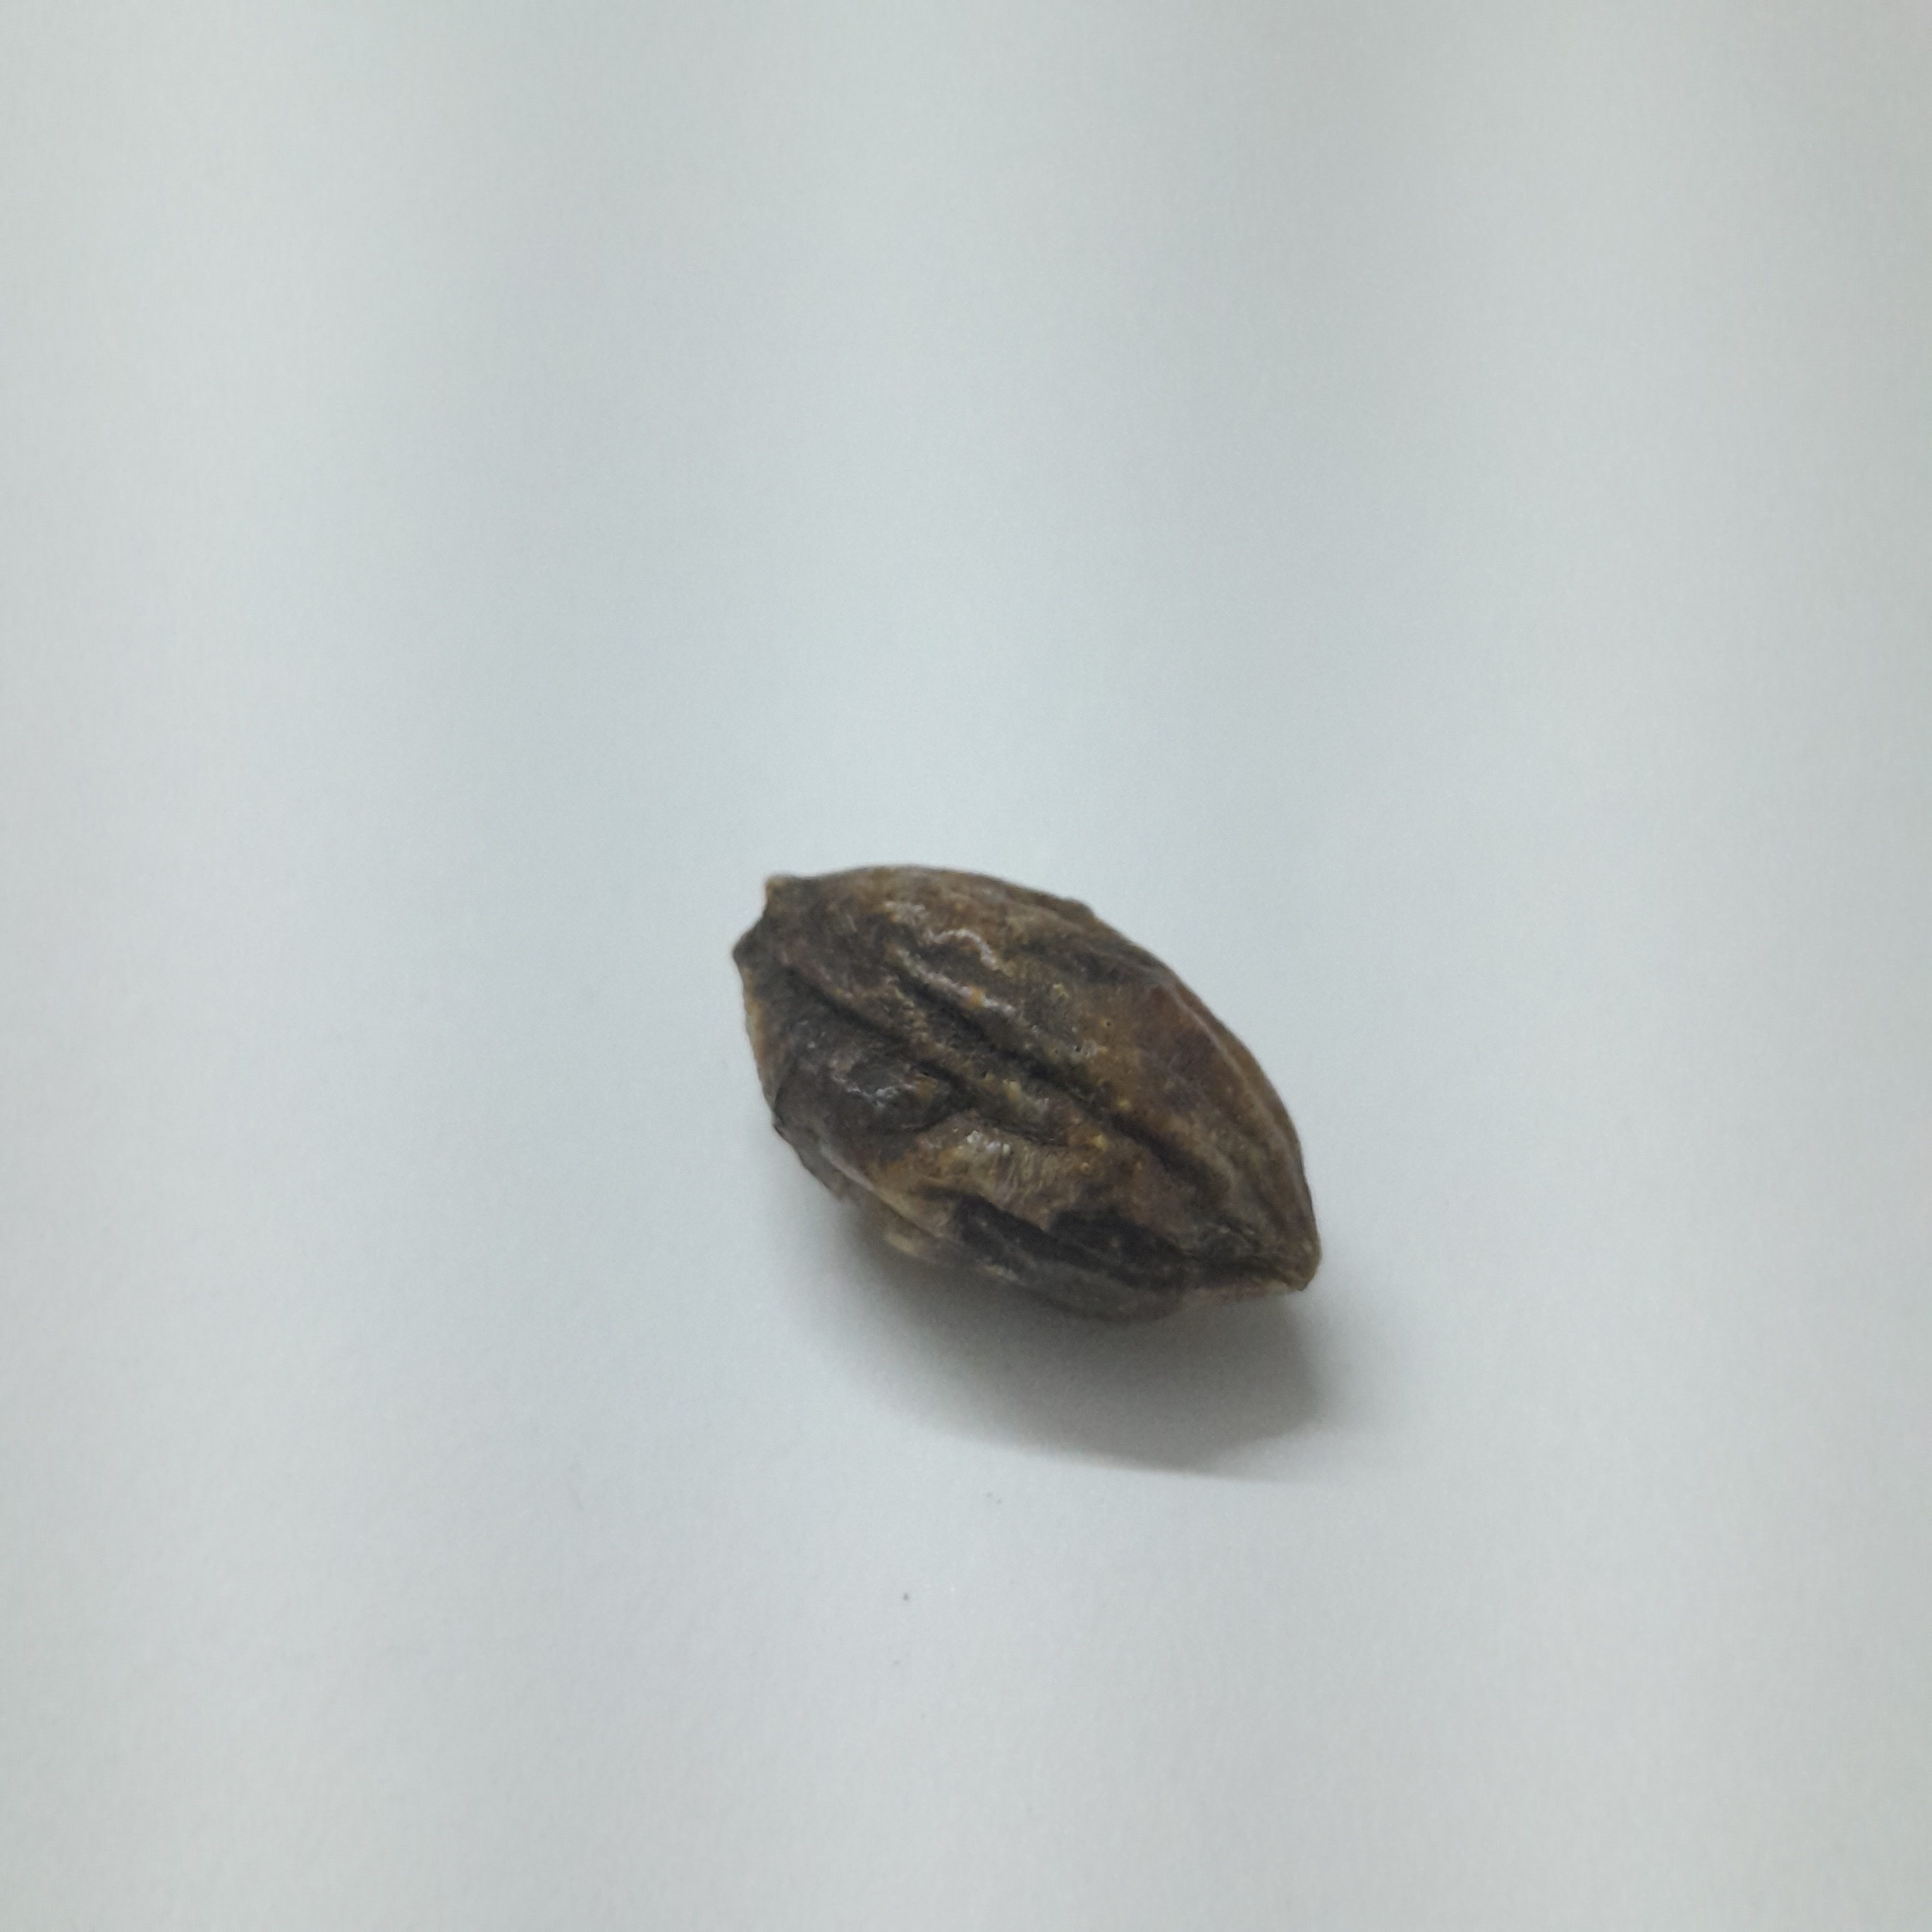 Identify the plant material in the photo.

hirdaa
